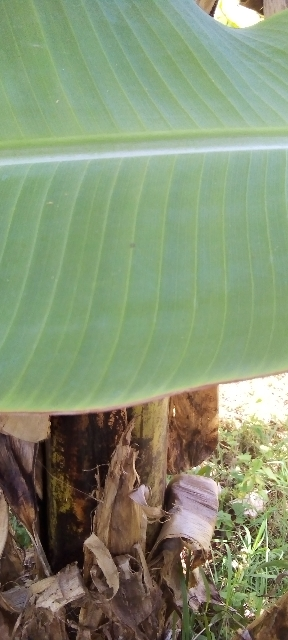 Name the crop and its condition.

banana, healthy
